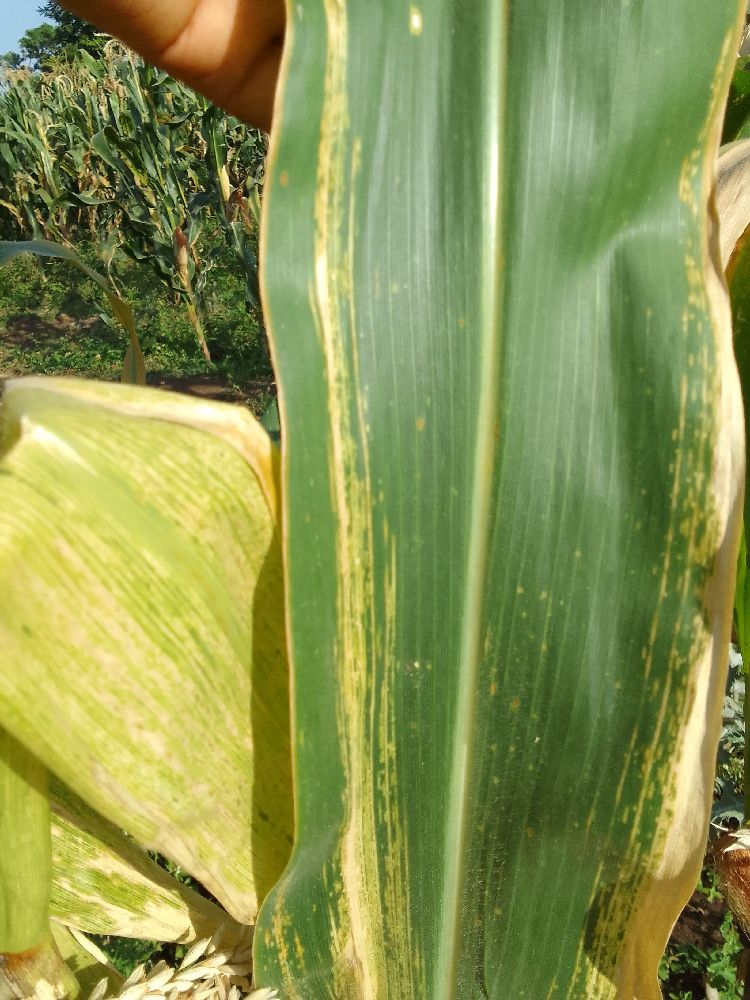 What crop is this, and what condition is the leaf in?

maize, maize lethal necrosis
